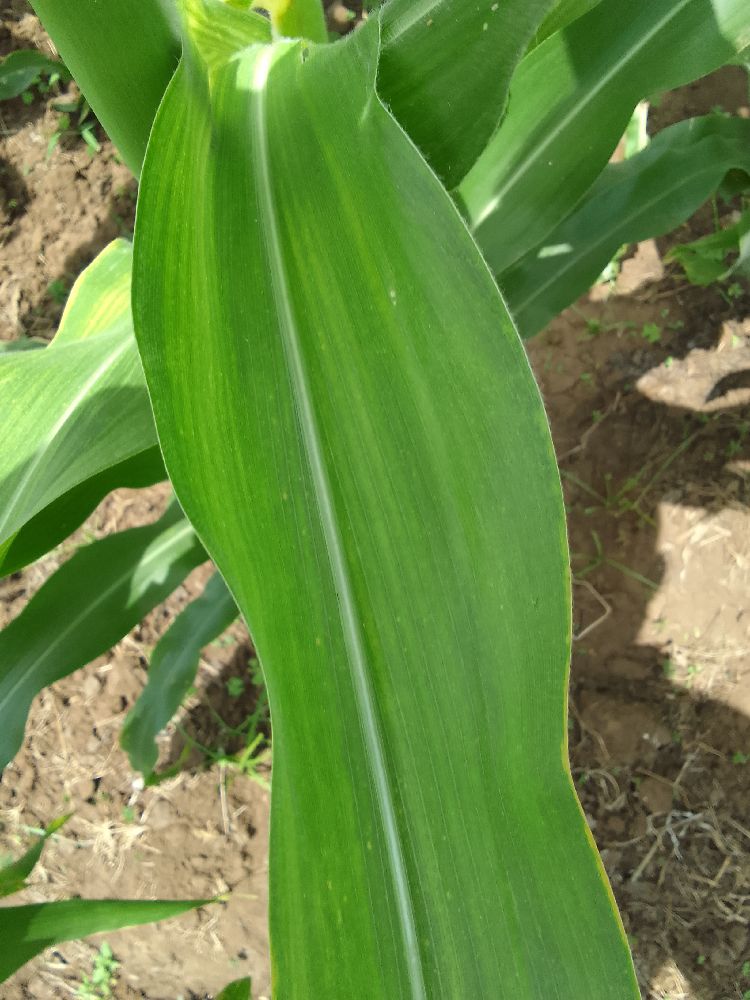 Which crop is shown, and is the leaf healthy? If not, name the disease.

maize, maize lethal necrosis
